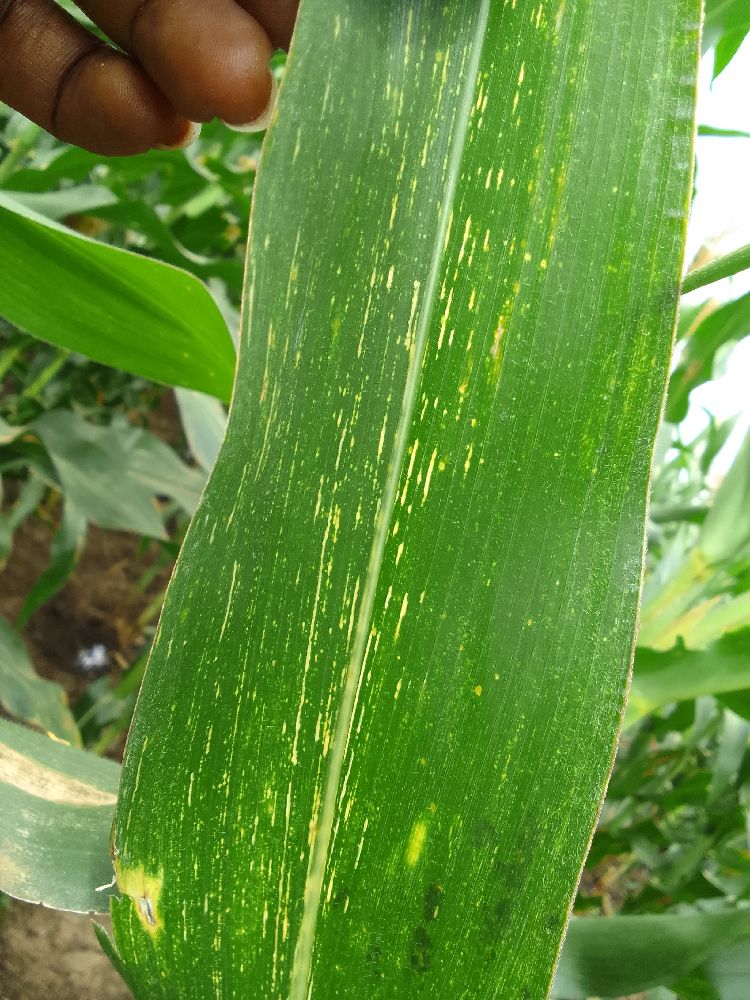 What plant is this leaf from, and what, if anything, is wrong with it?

maize, maize streak virus
